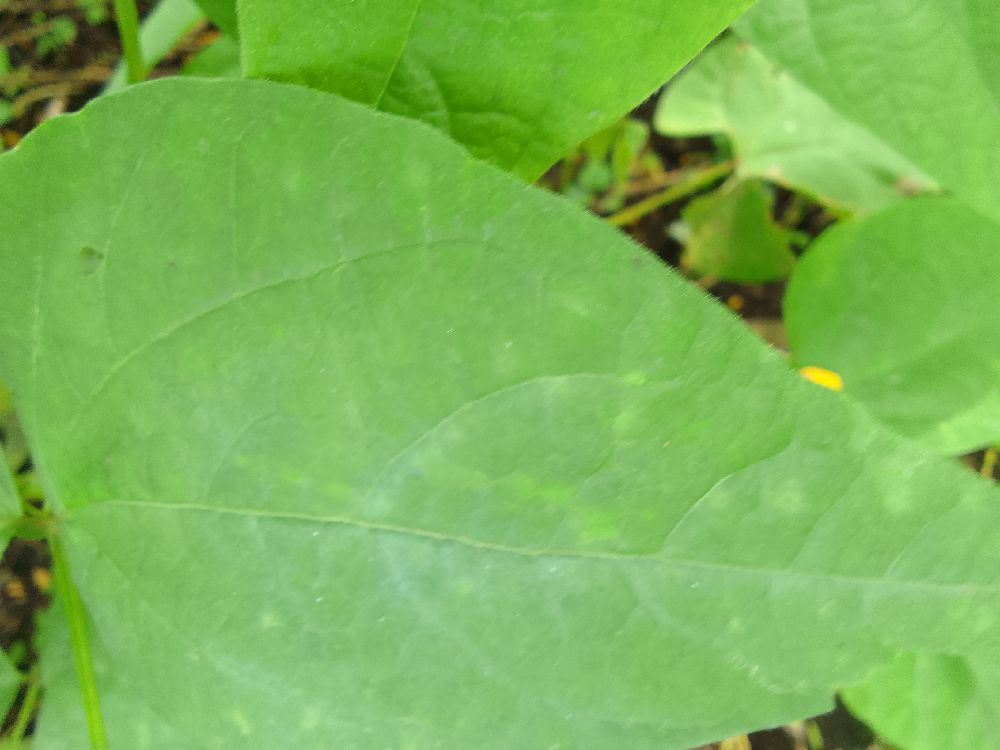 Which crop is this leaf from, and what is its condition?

common bean, healthy
